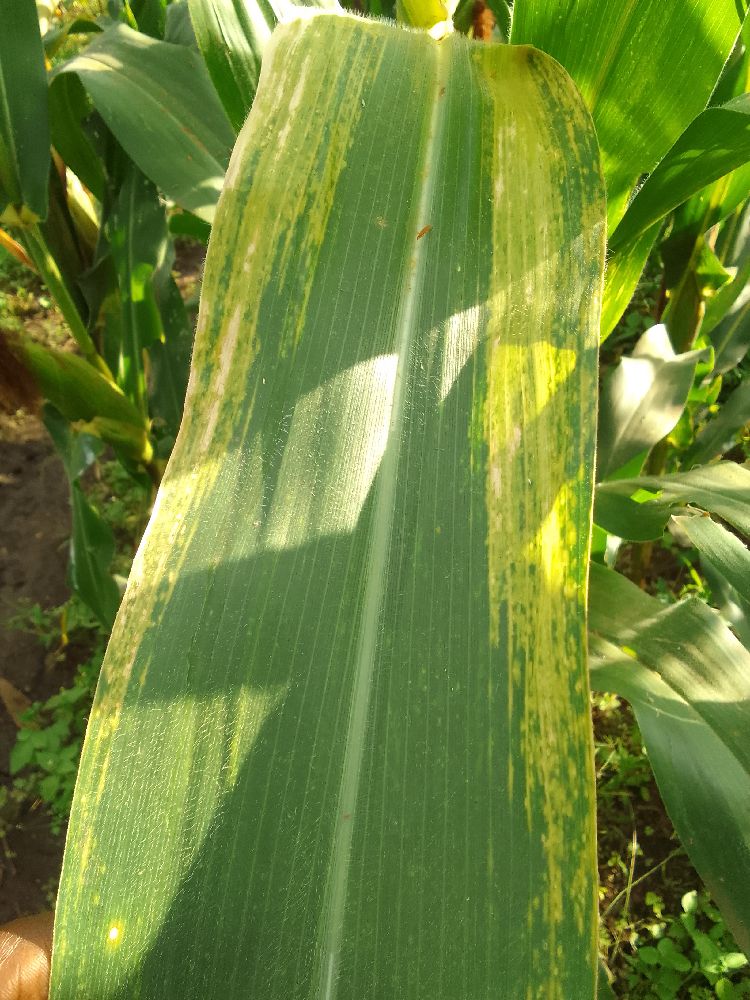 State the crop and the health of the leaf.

maize, maize lethal necrosis
